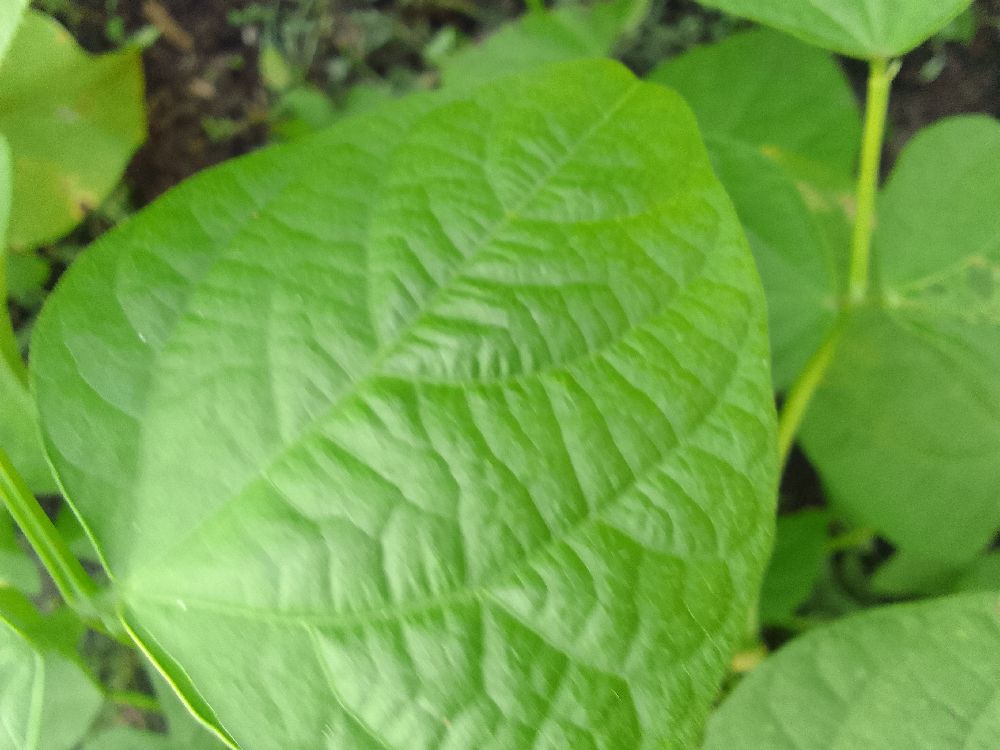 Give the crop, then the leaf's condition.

common bean, healthy
